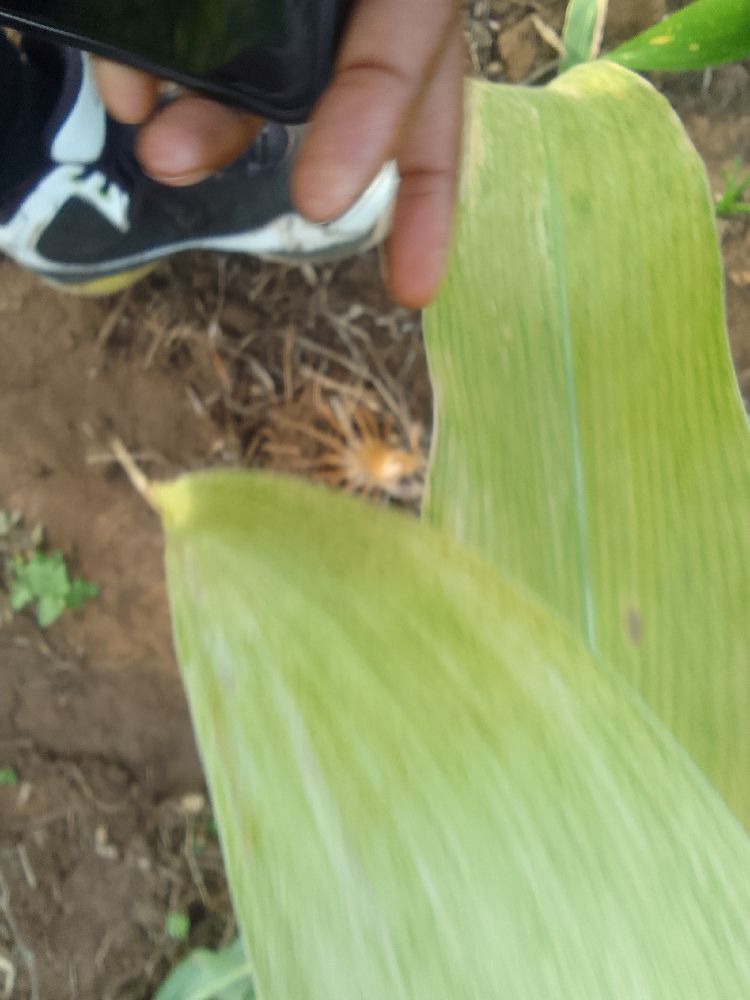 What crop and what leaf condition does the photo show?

maize, maize lethal necrosis
